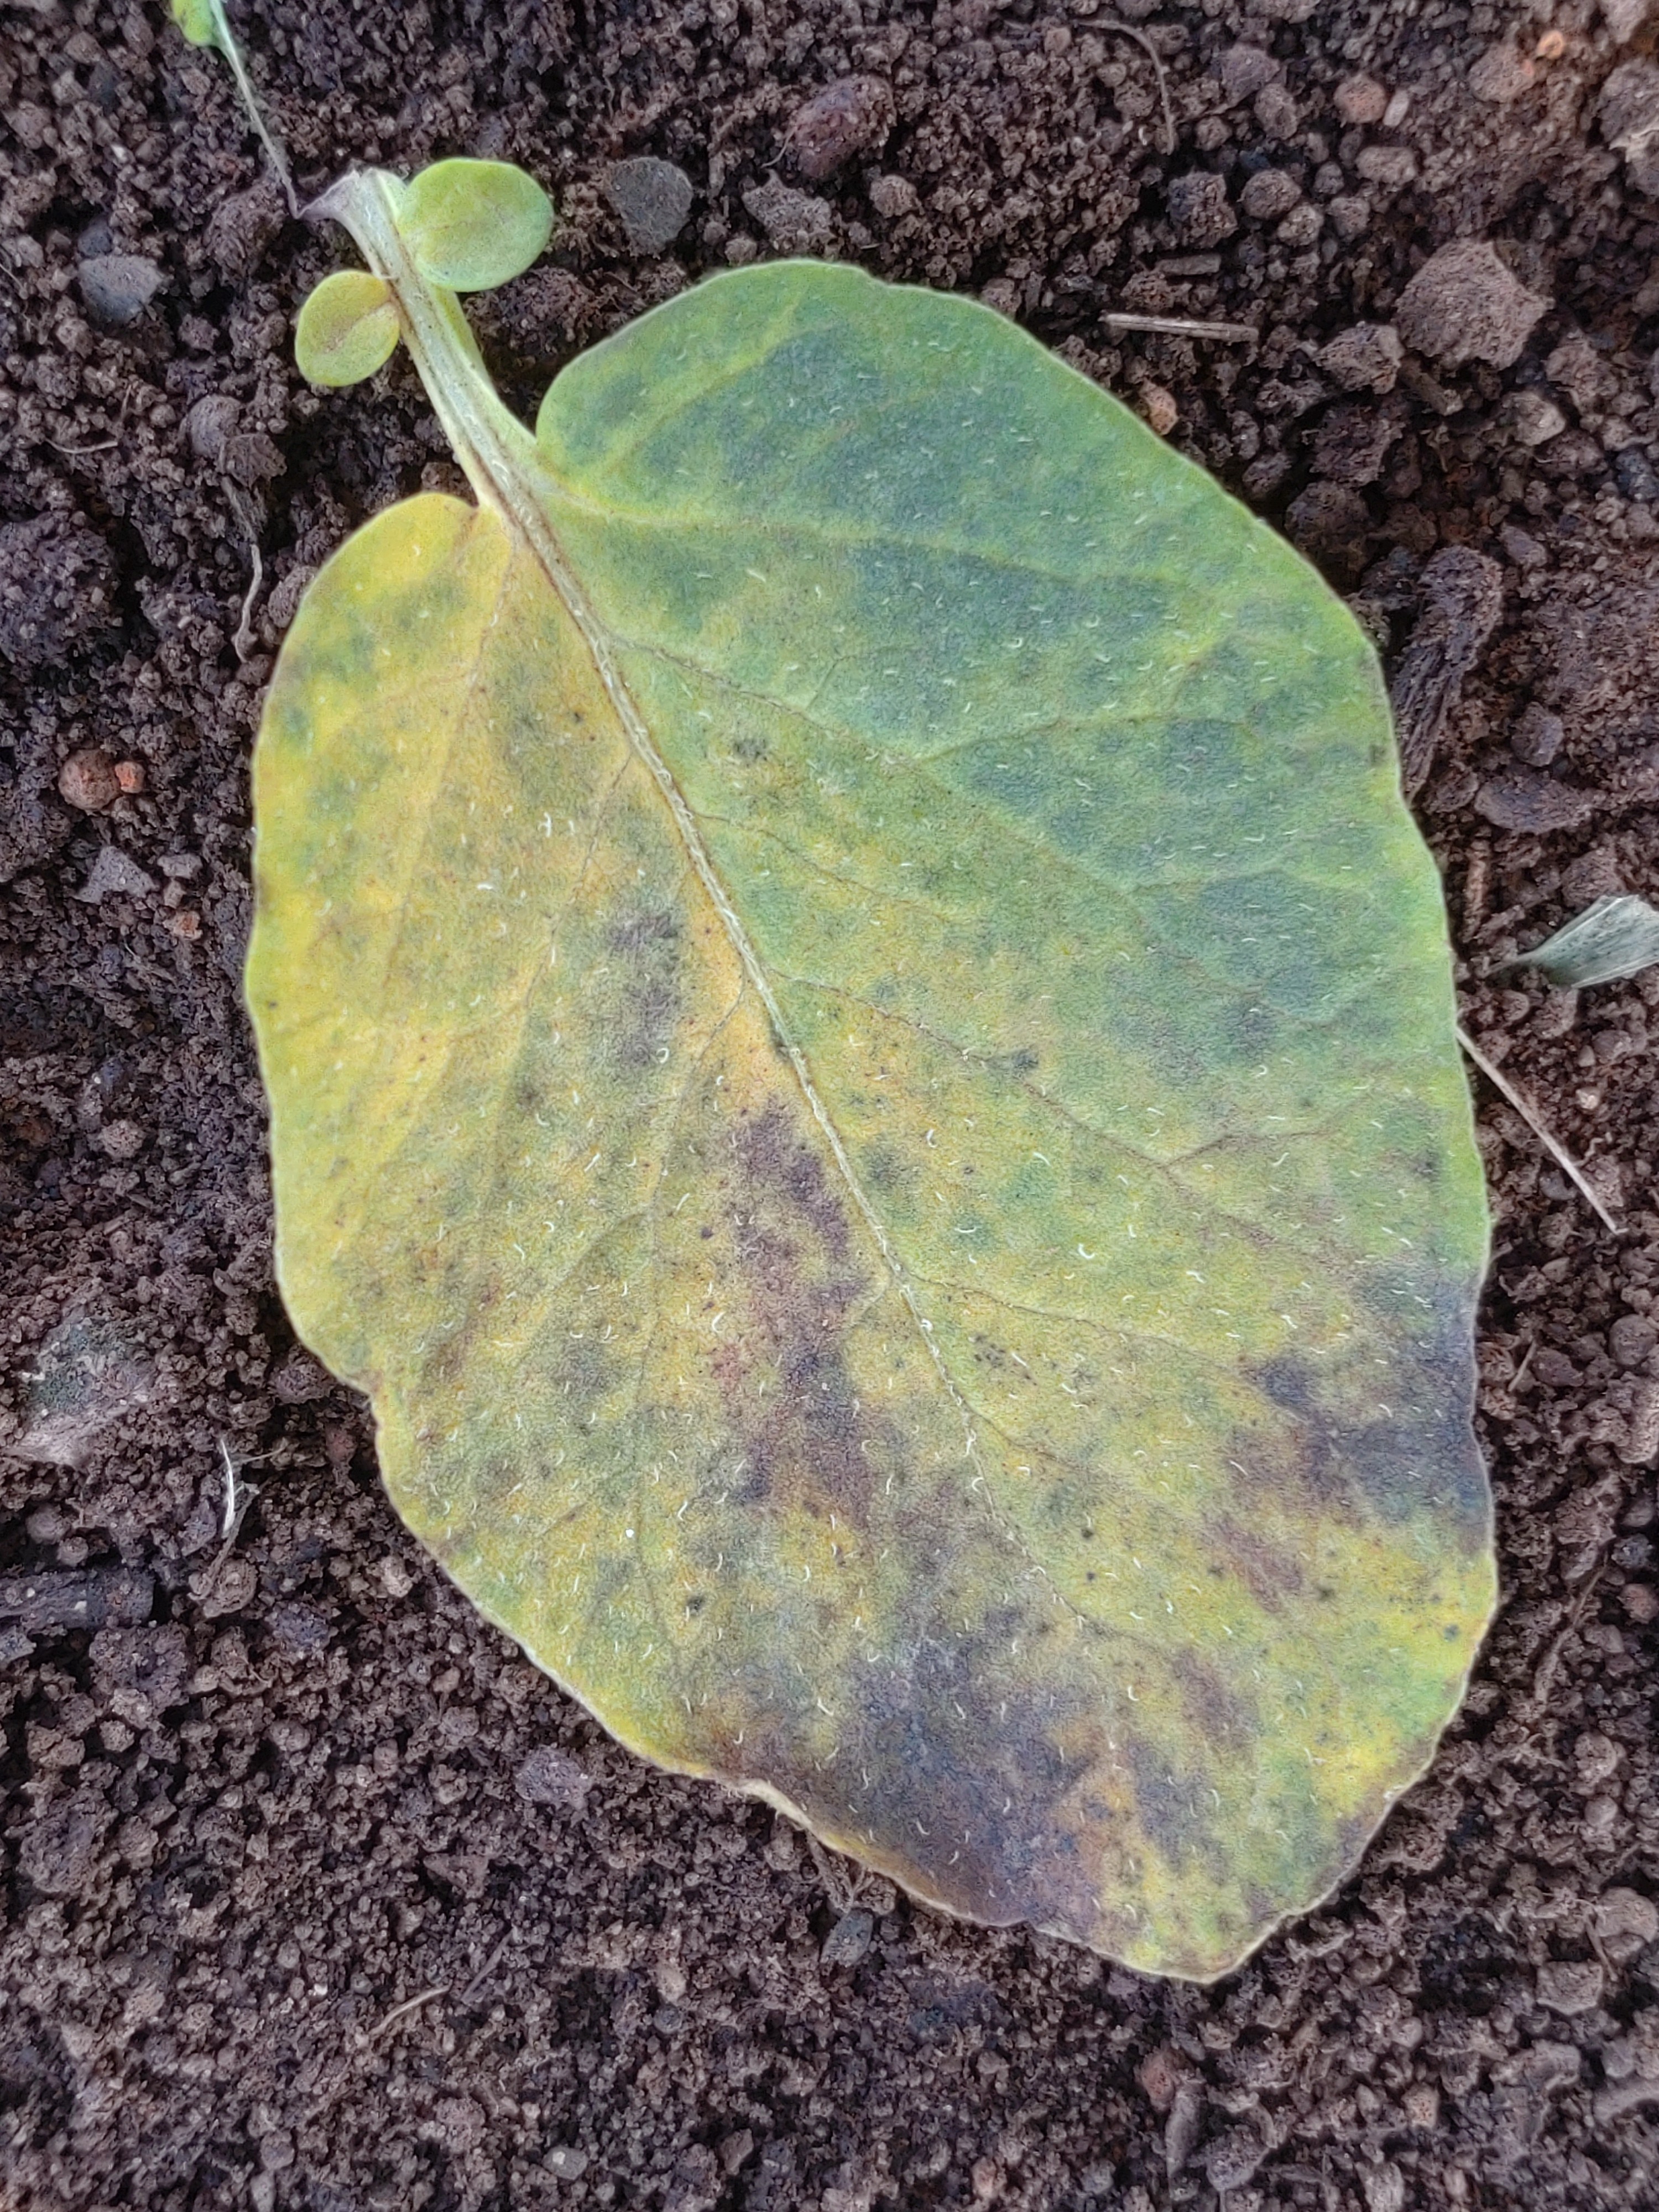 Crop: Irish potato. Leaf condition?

late blight
